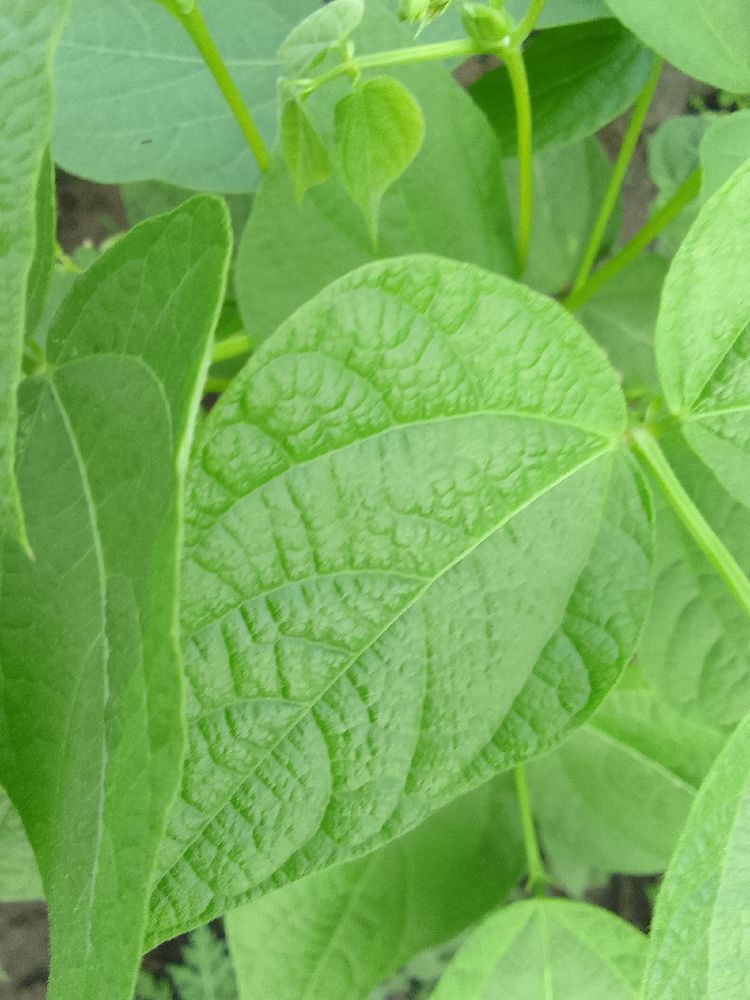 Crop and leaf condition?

common bean, healthy
